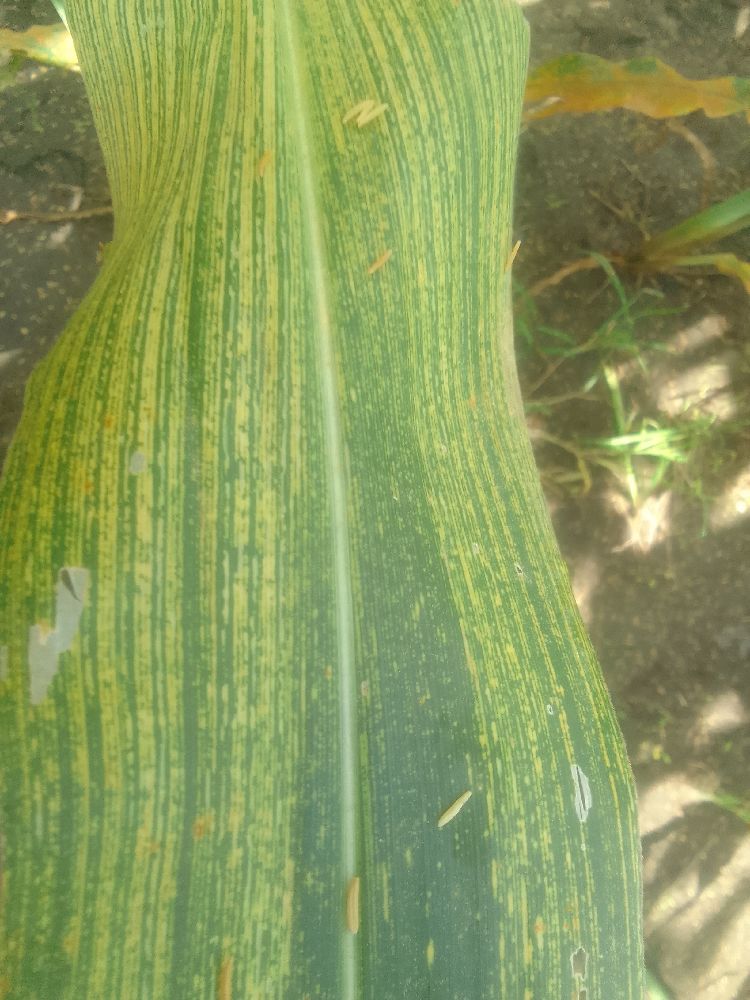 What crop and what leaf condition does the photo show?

maize, maize streak virus
